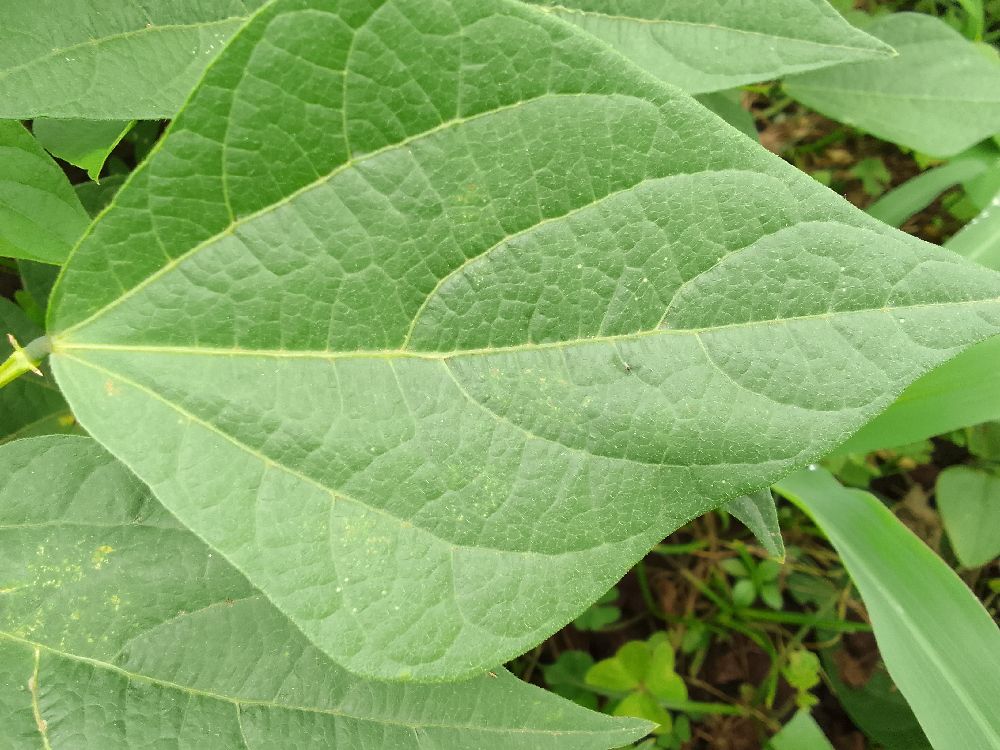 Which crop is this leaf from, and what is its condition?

common bean, healthy
